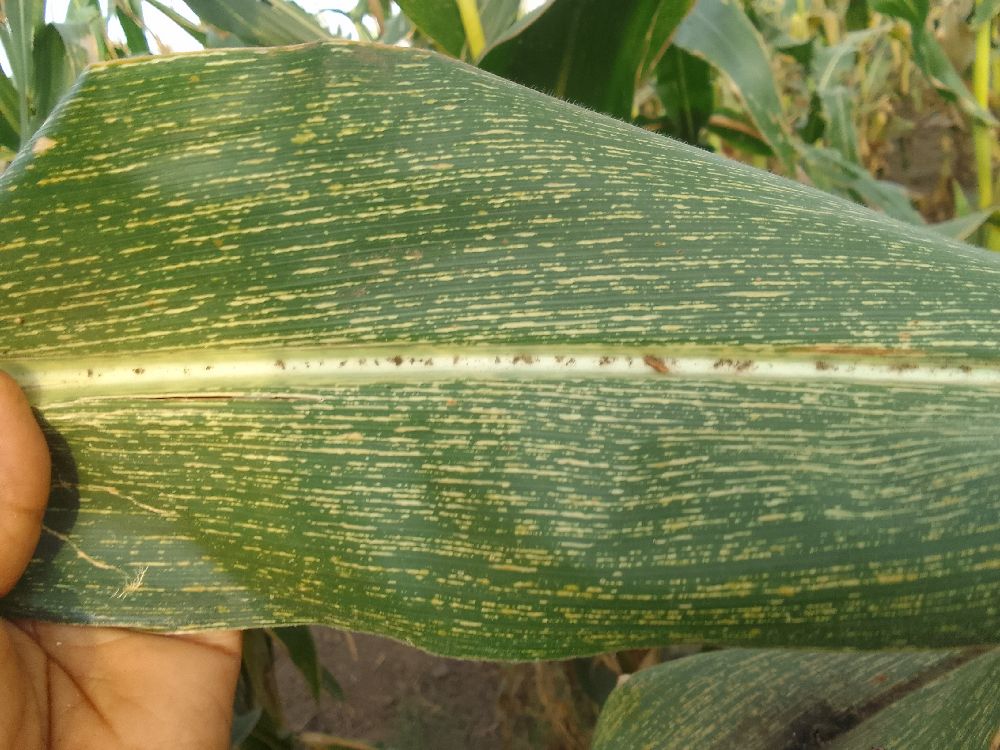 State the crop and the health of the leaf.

maize, maize streak virus
